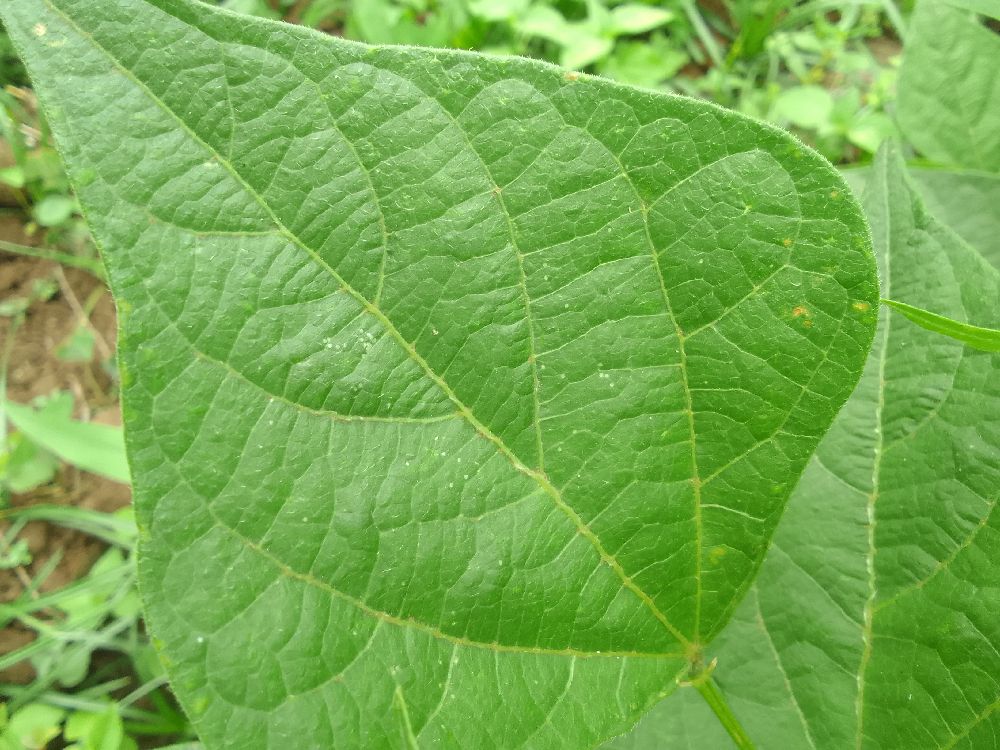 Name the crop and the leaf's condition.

common bean, healthy
